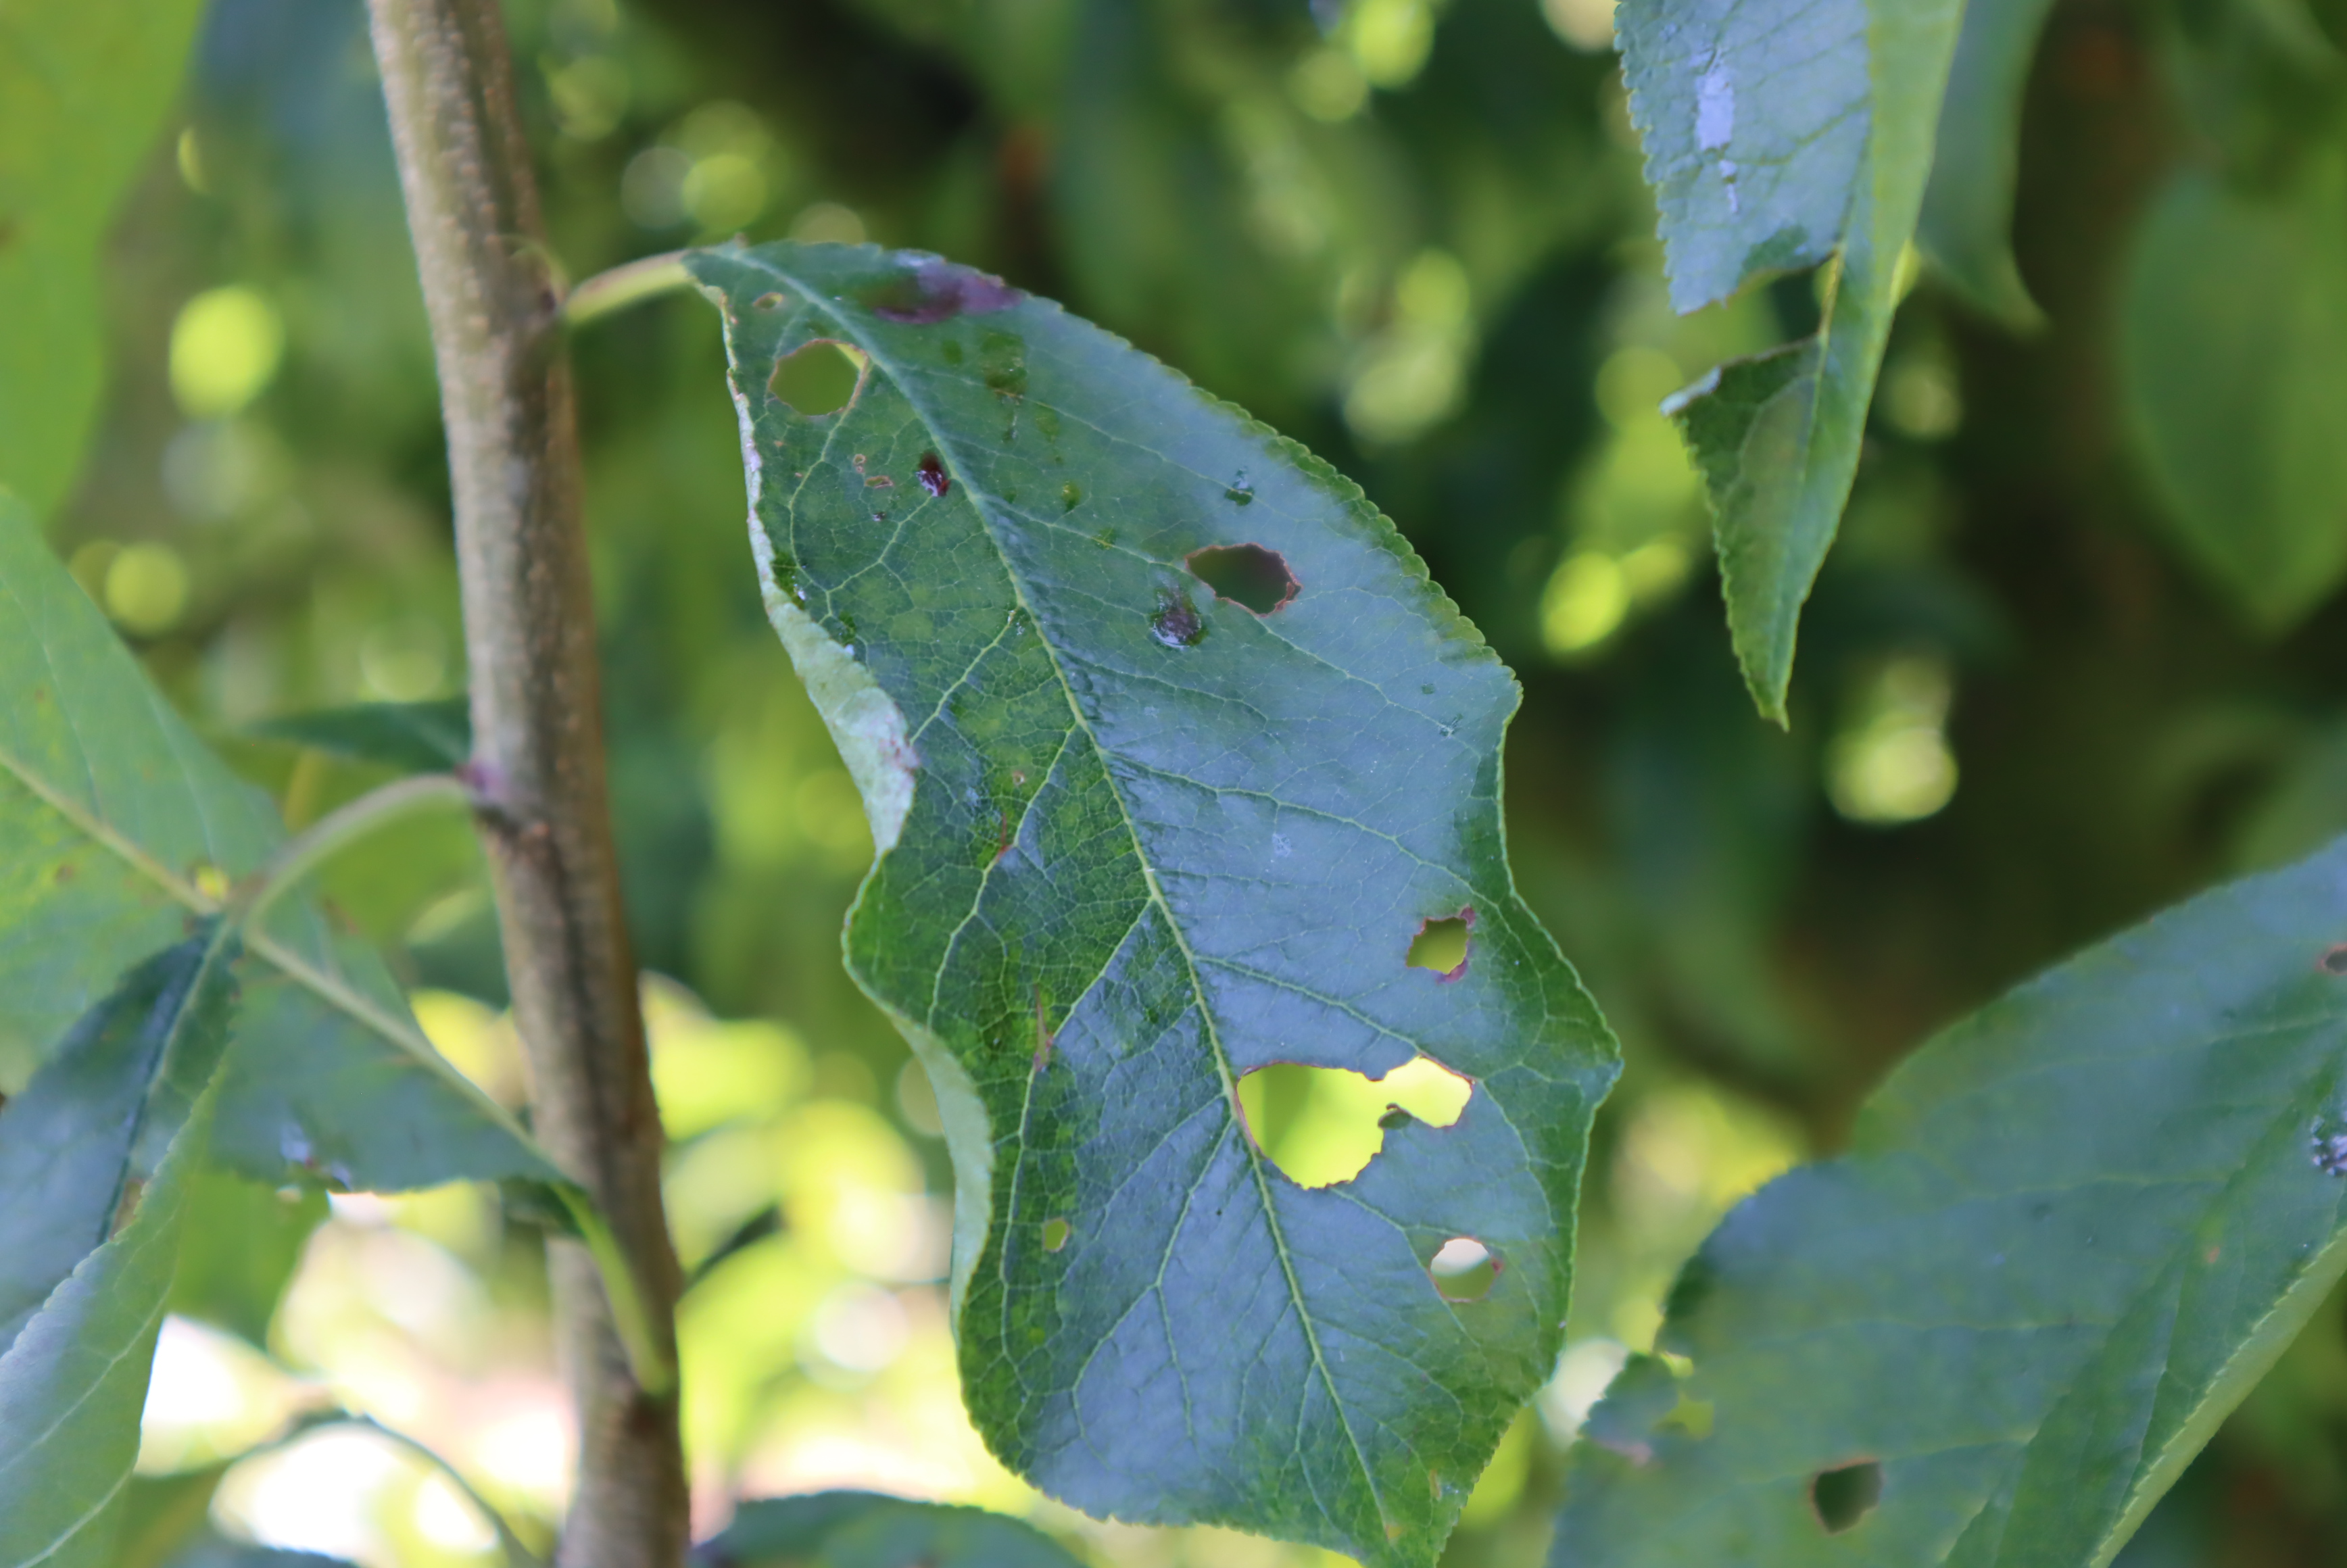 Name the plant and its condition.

plum, mechanical damage, shot hole disease
